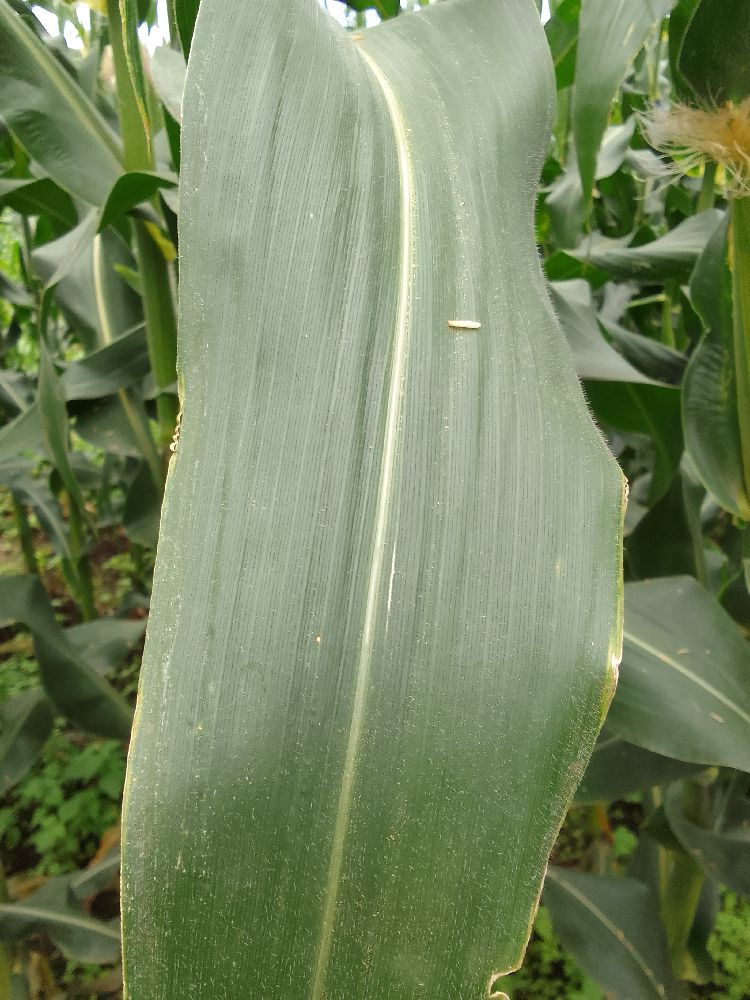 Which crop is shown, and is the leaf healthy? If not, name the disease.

maize, healthy
